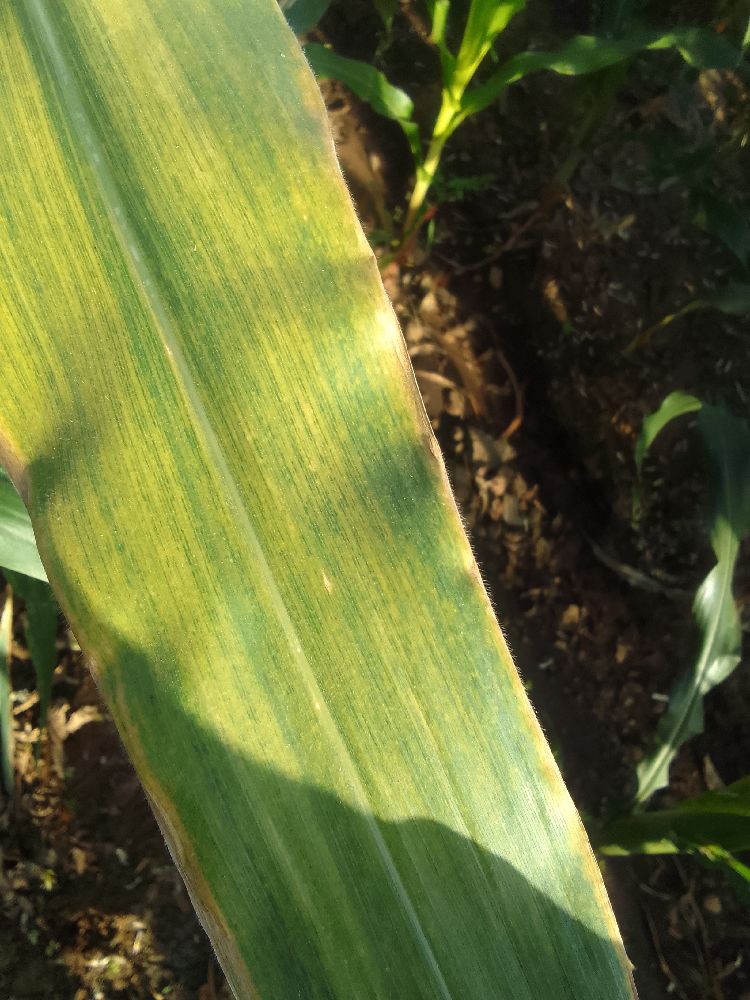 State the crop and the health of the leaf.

maize, maize lethal necrosis
